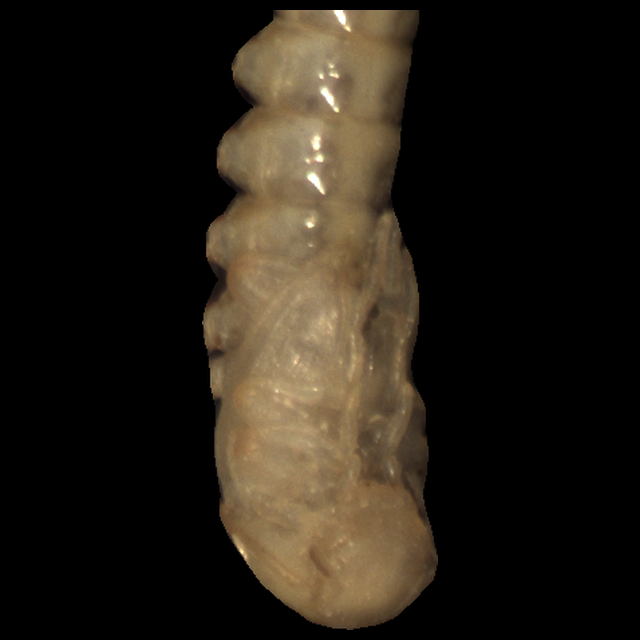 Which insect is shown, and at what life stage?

mealworm pupa
